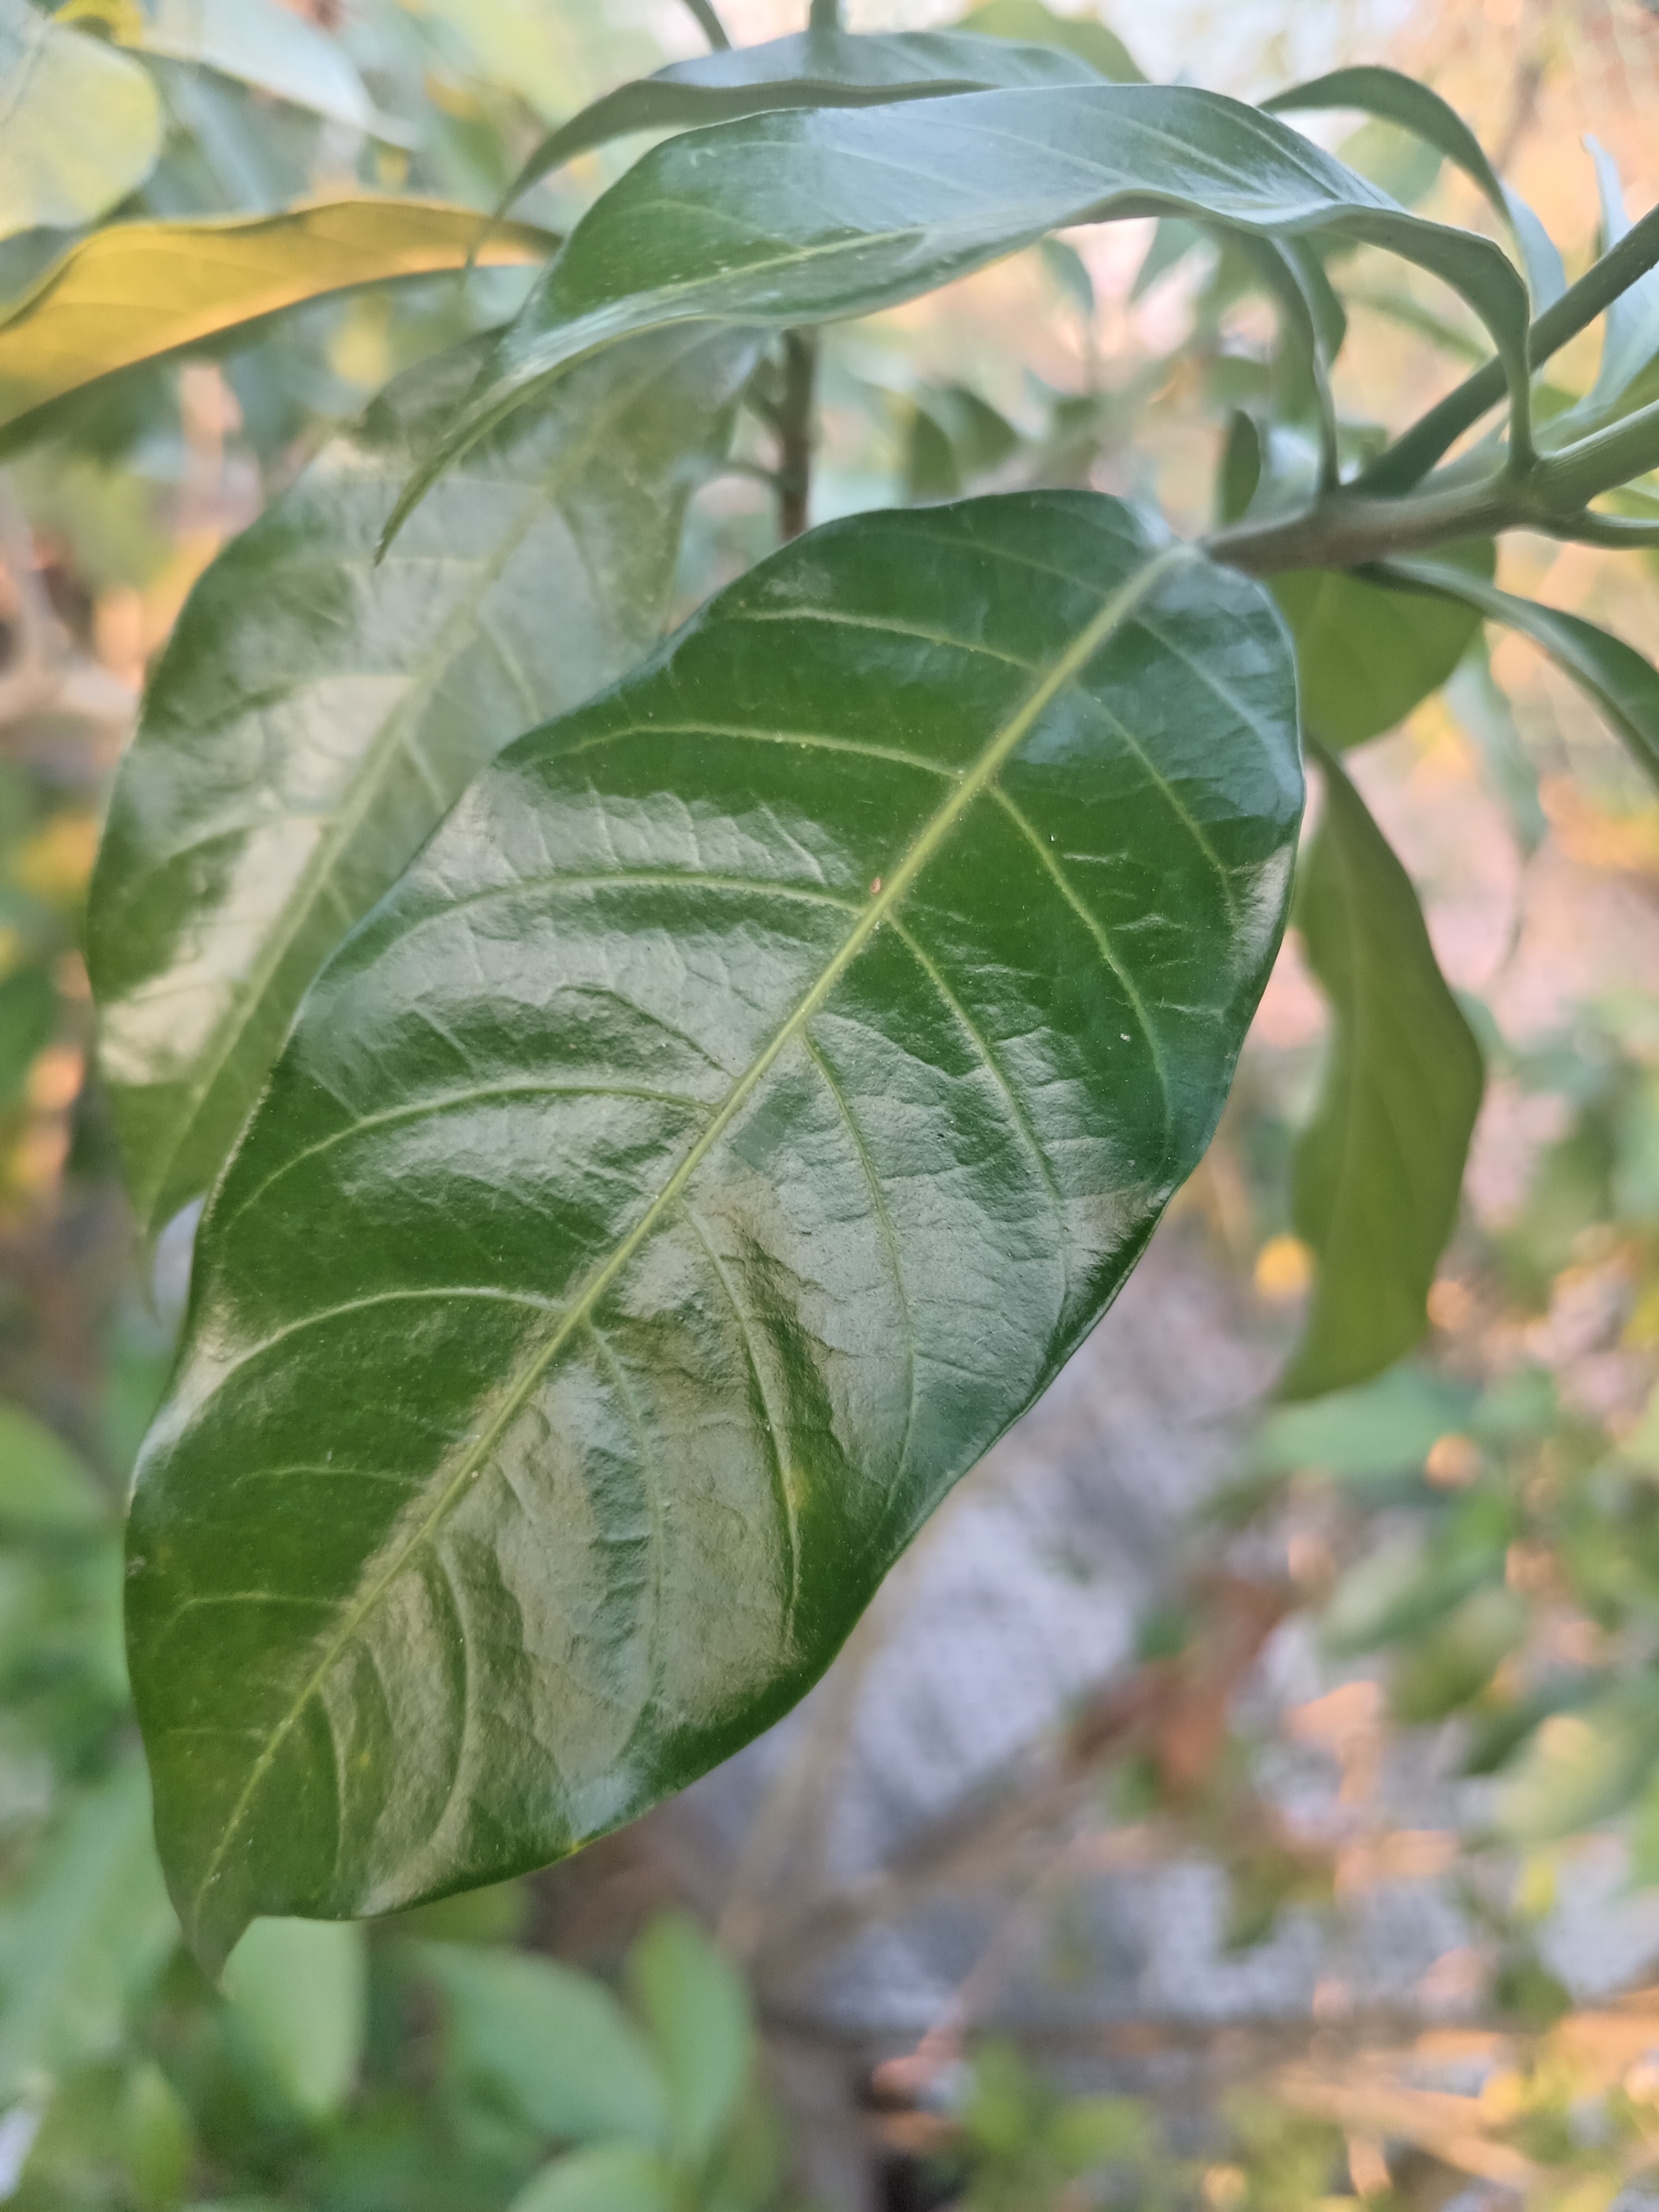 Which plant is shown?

togor
